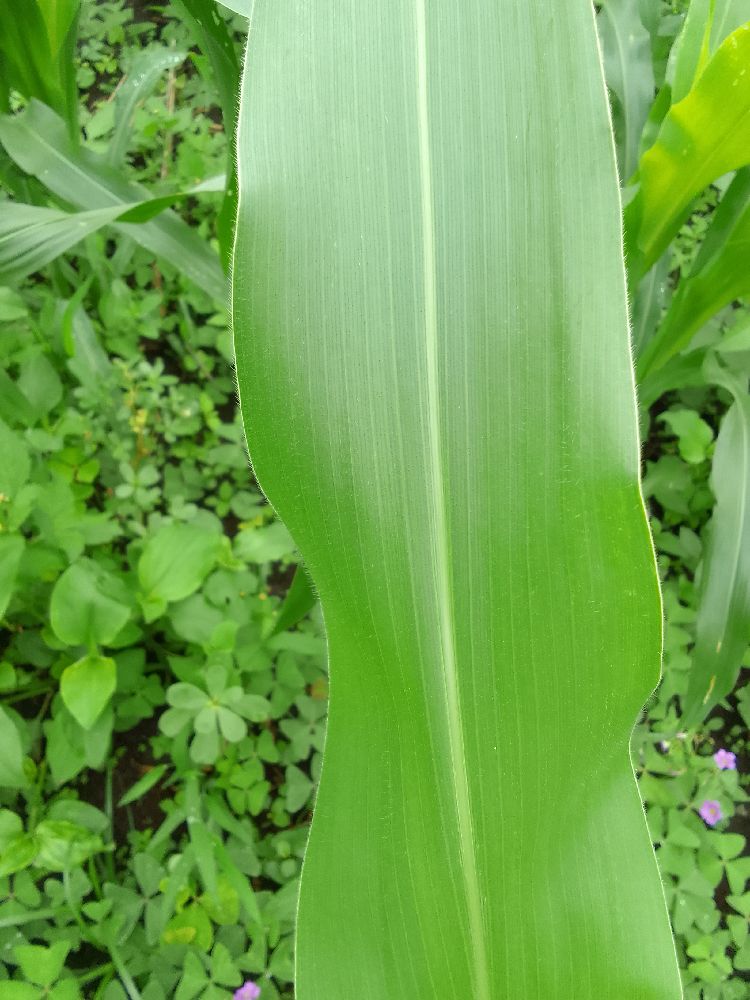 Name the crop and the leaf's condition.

maize, healthy
